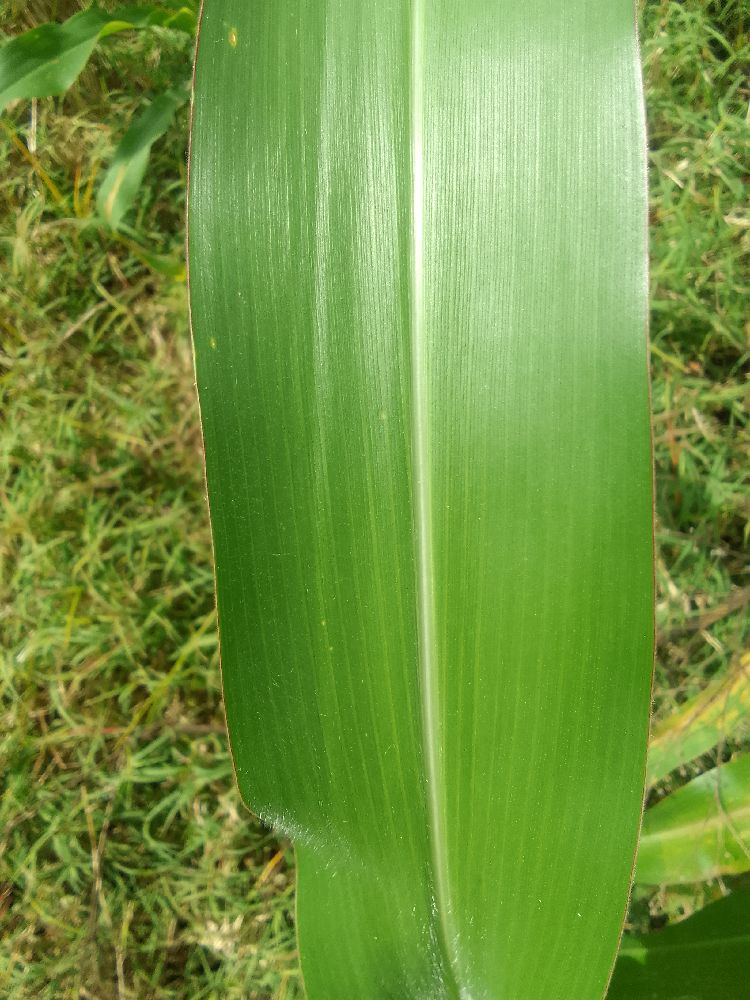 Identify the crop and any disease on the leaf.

maize, healthy
